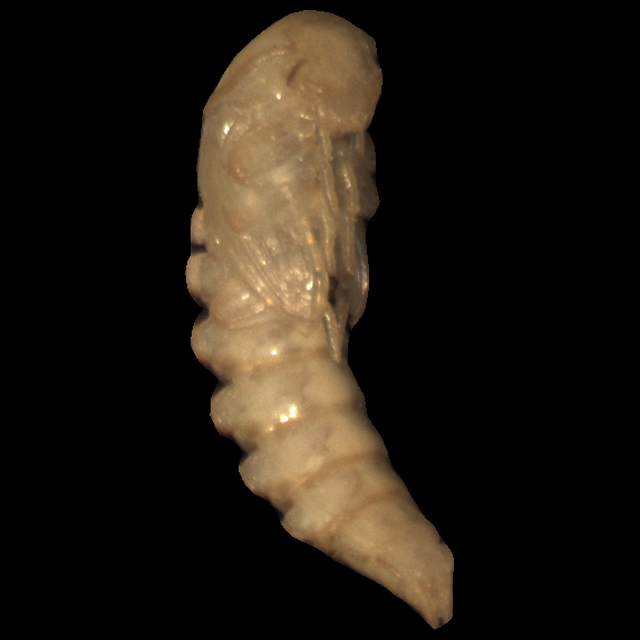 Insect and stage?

mealworm pupa
